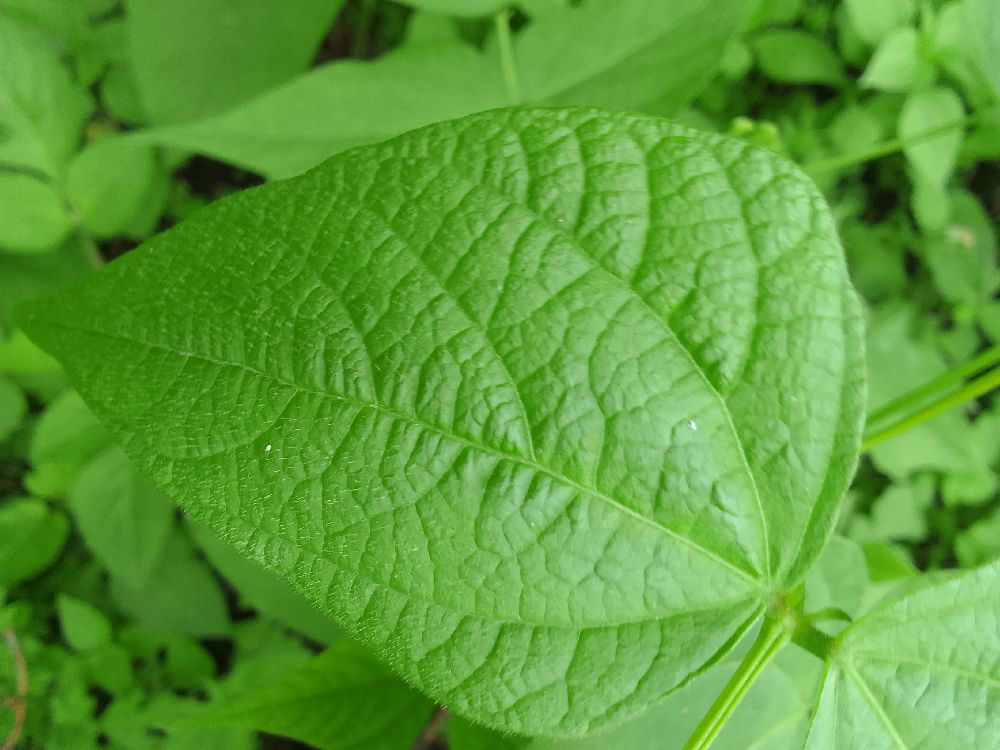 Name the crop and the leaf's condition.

common bean, healthy
